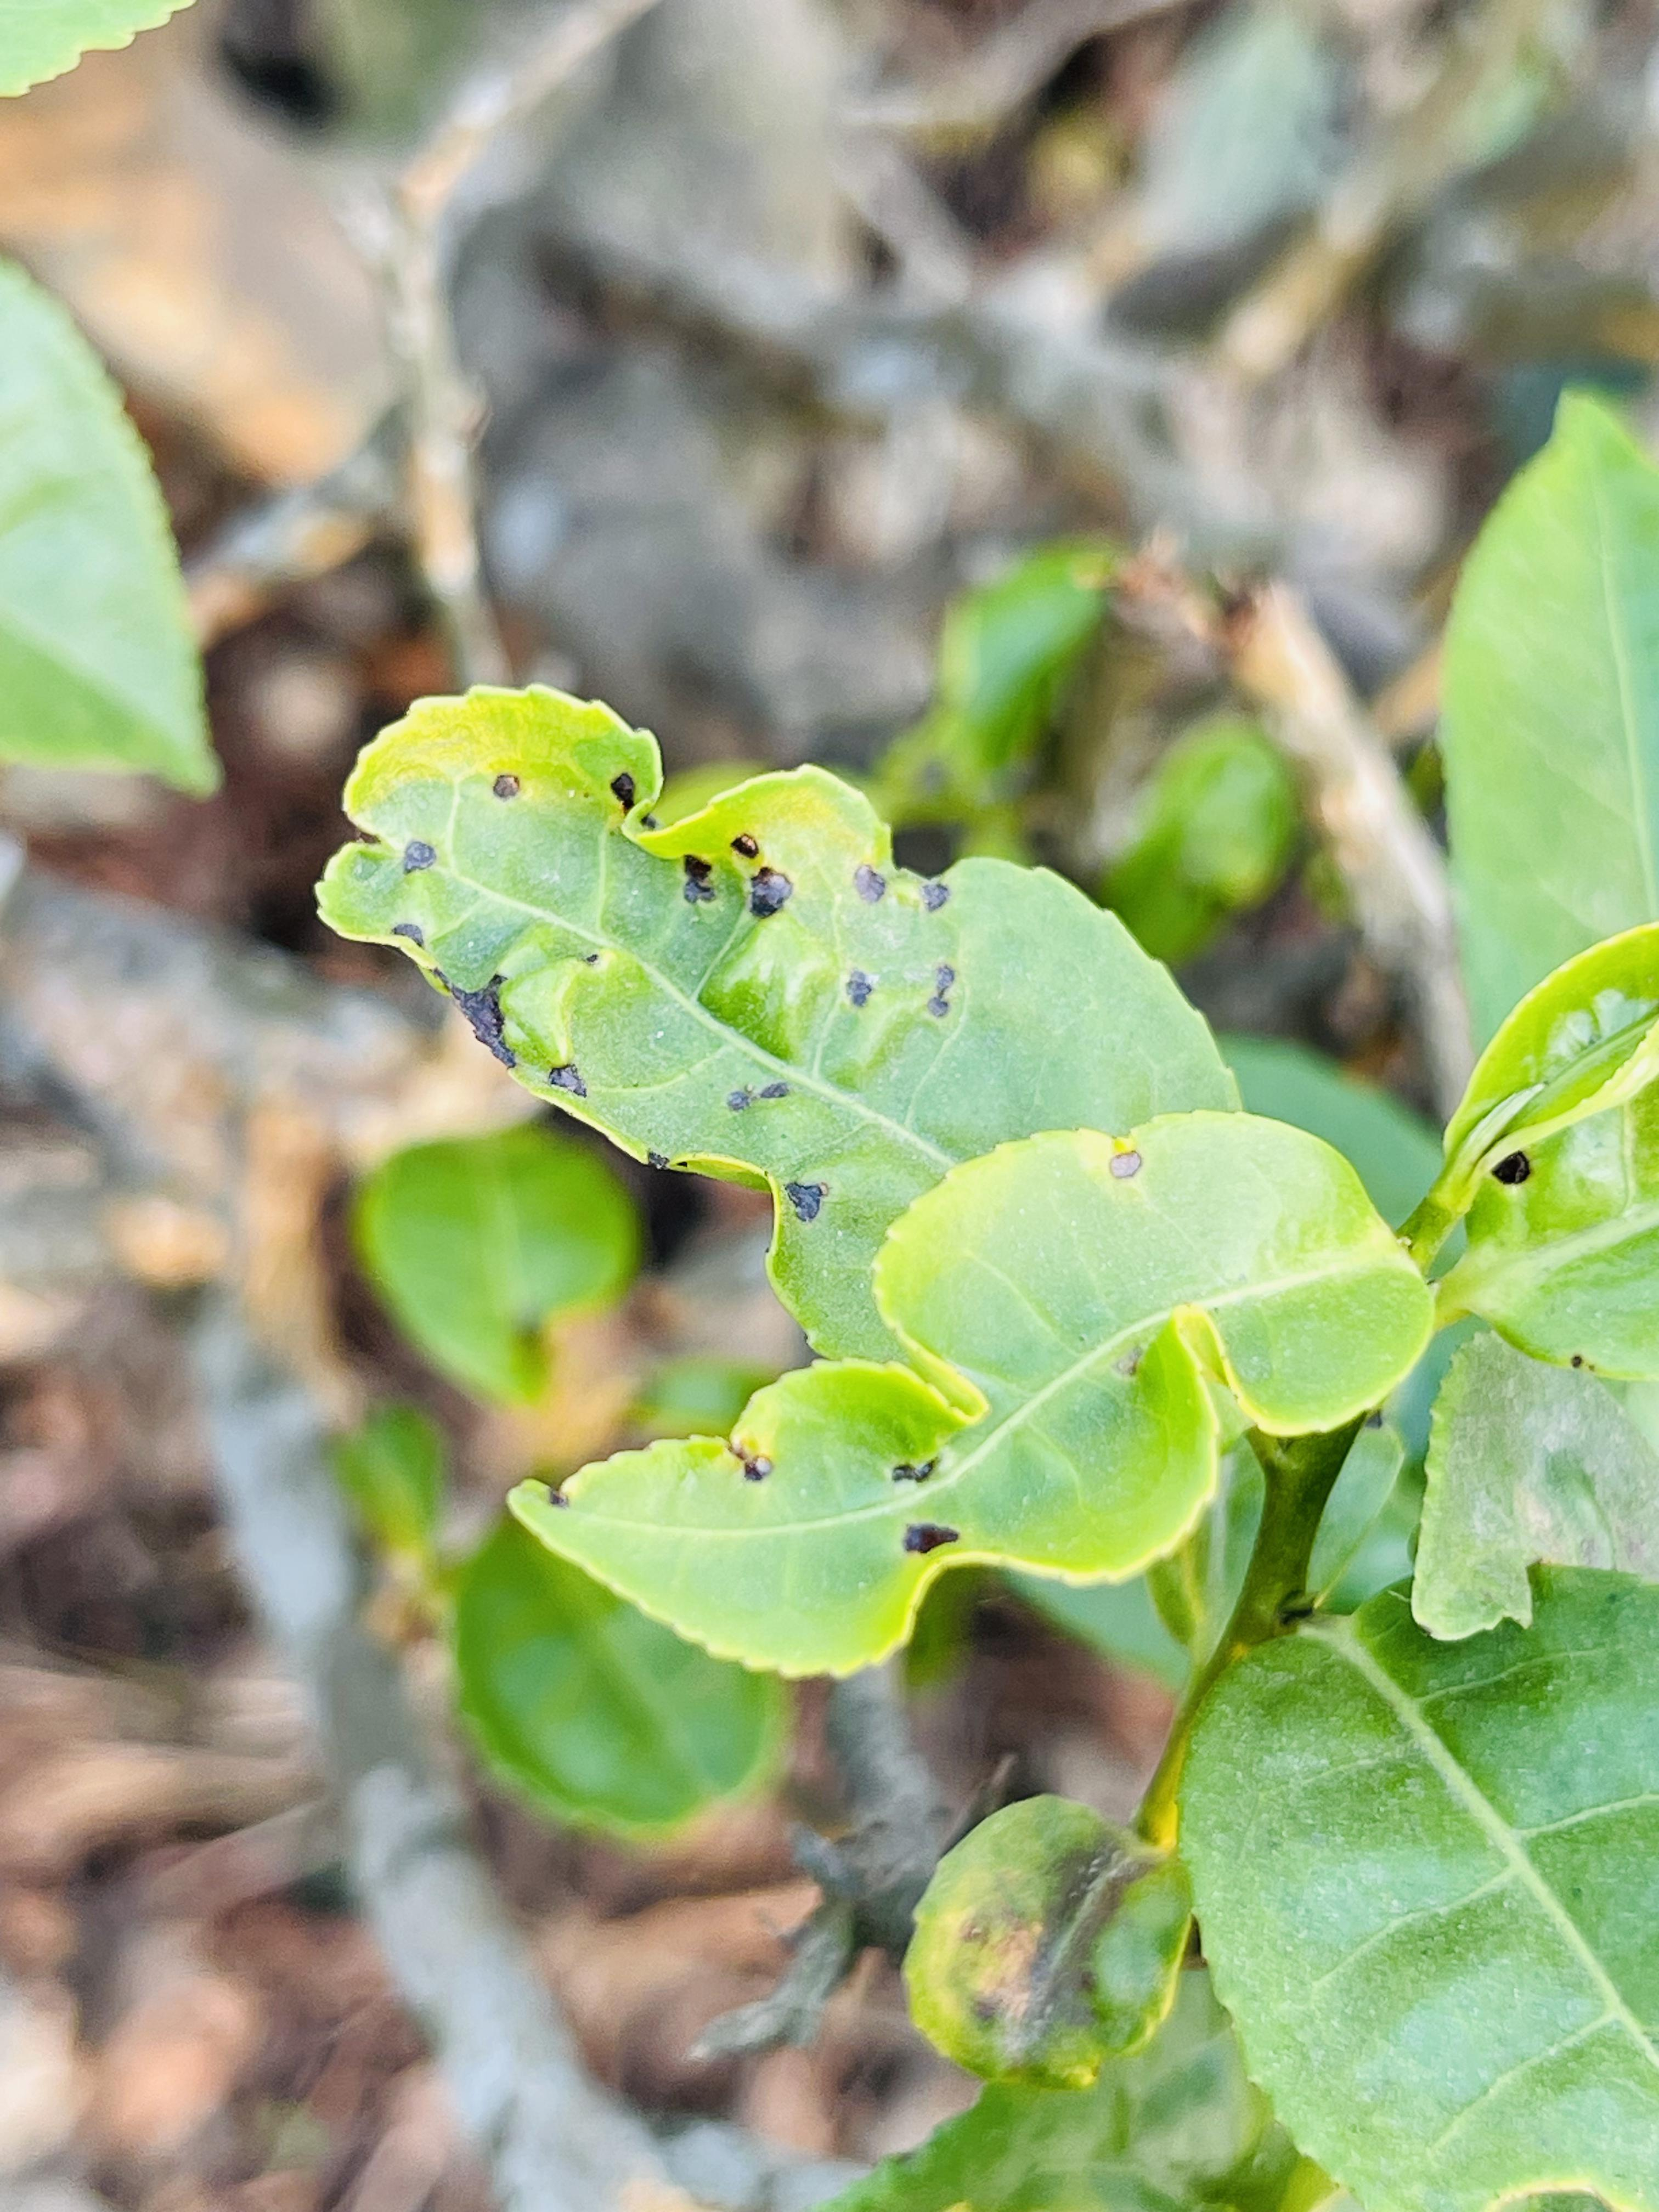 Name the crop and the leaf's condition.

tea, helopeltis
